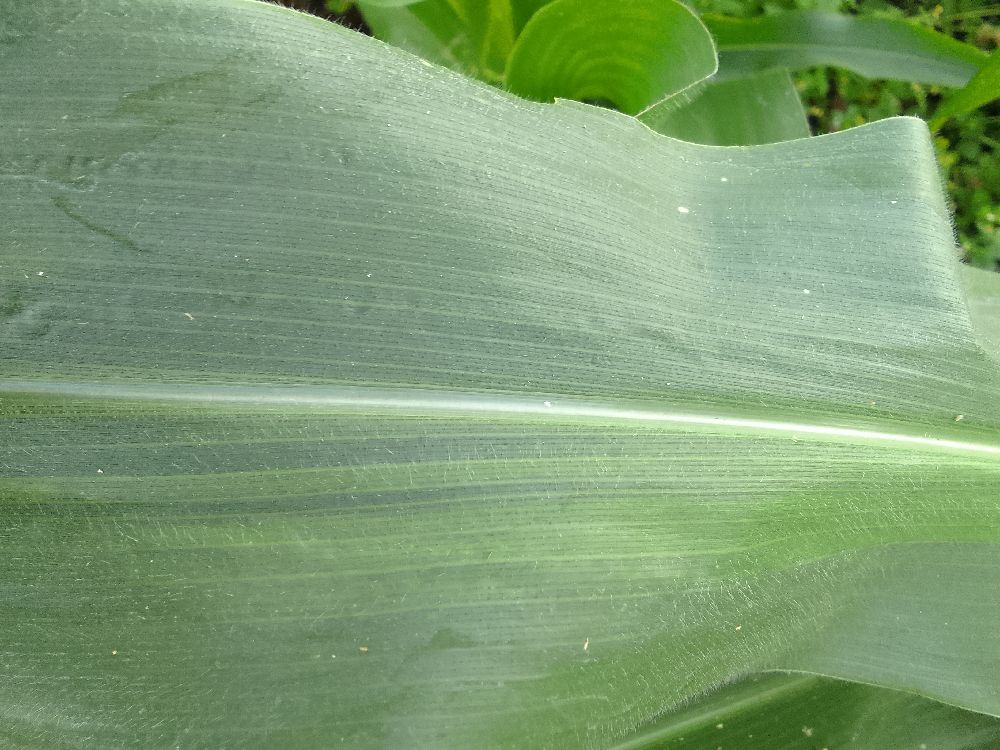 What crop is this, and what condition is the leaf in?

maize, healthy
